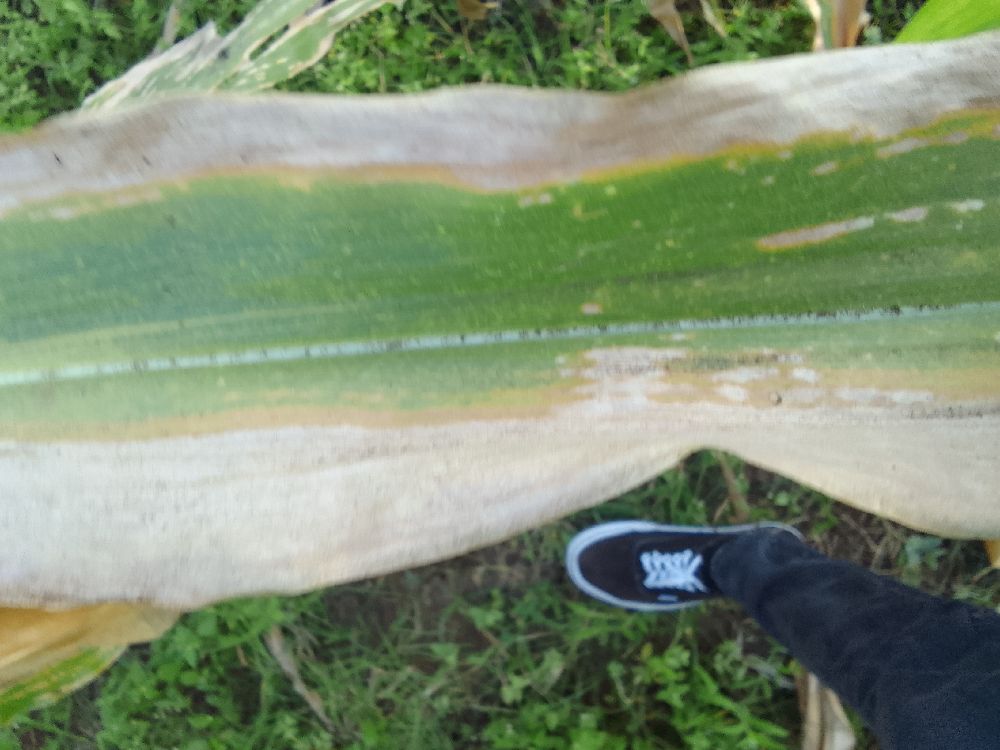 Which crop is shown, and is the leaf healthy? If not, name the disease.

maize, maize lethal necrosis
